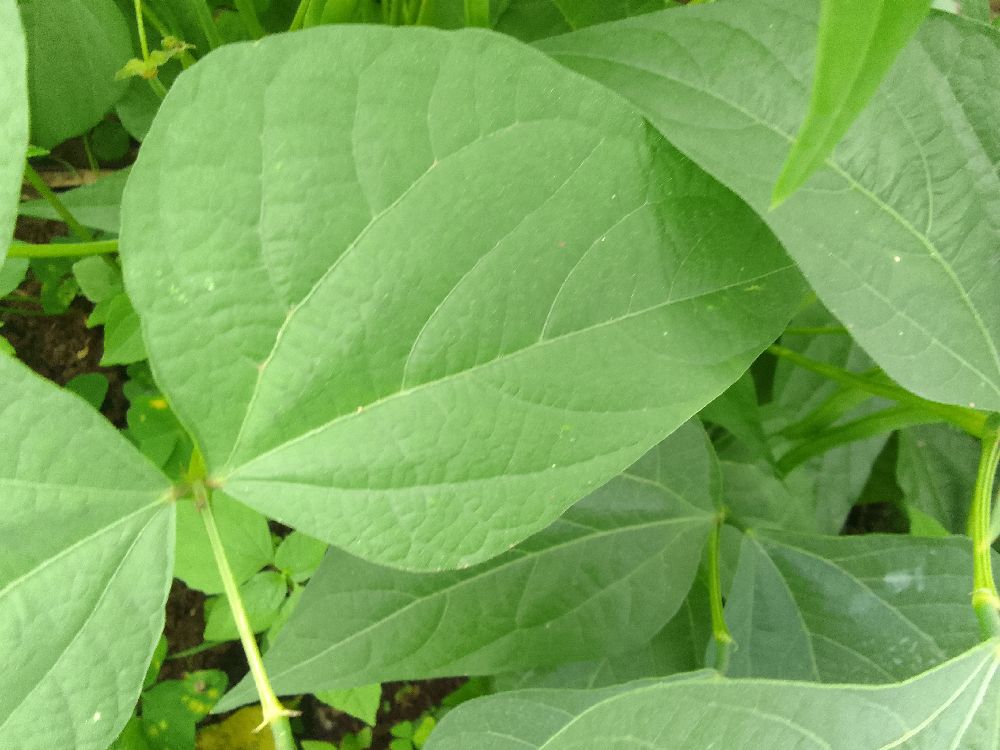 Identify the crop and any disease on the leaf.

common bean, healthy
